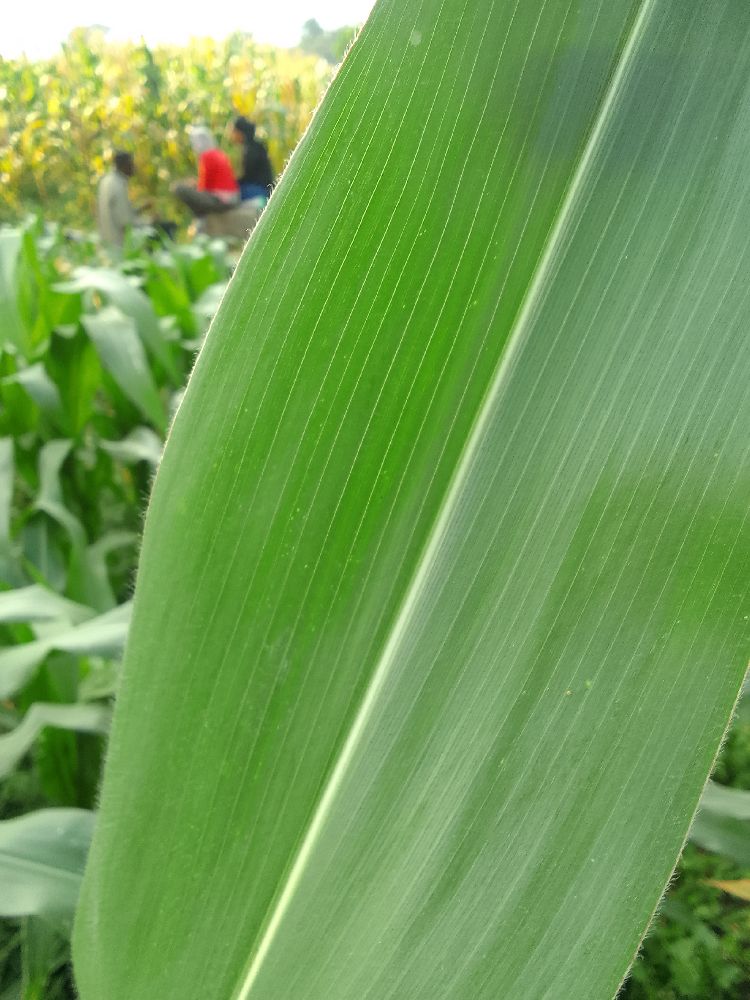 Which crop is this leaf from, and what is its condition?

maize, healthy
